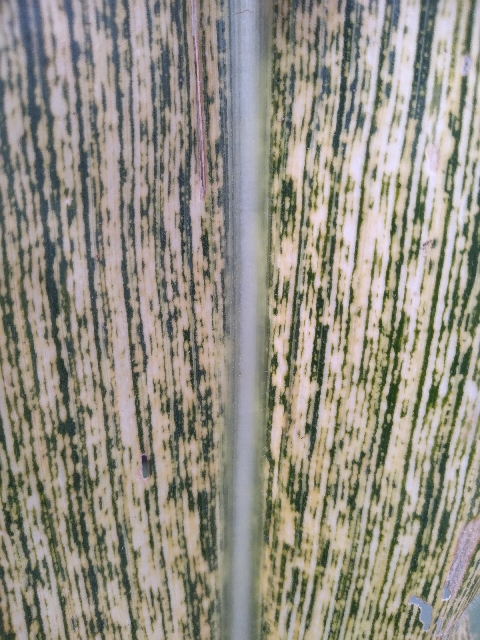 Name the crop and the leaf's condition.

maize, maize streak virus
